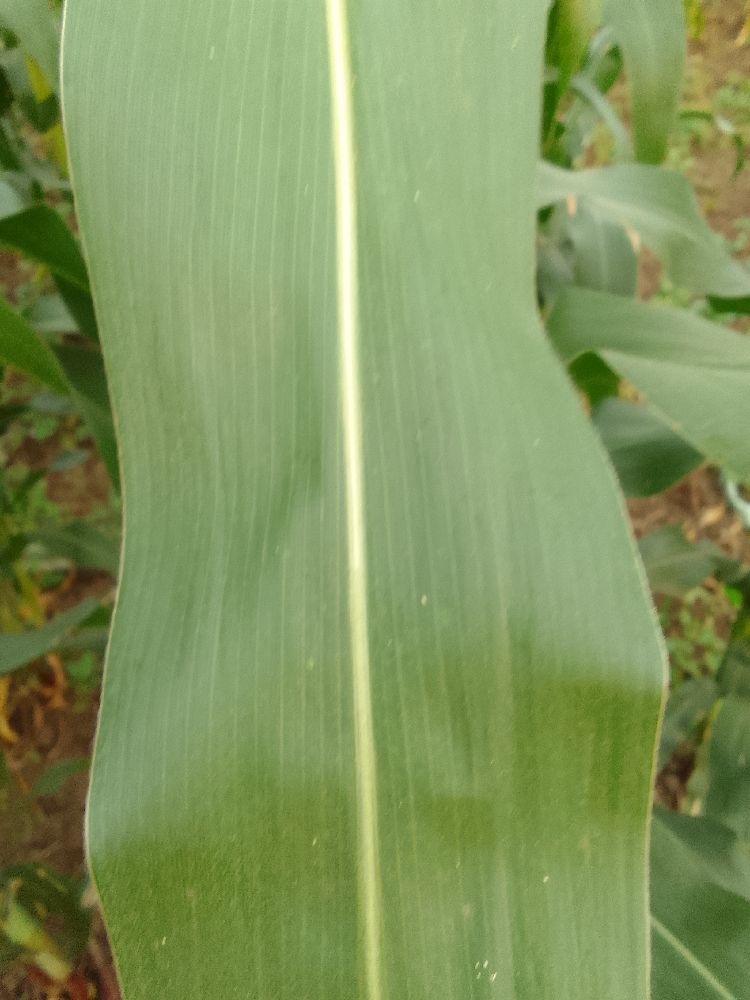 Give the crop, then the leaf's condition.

maize, healthy
